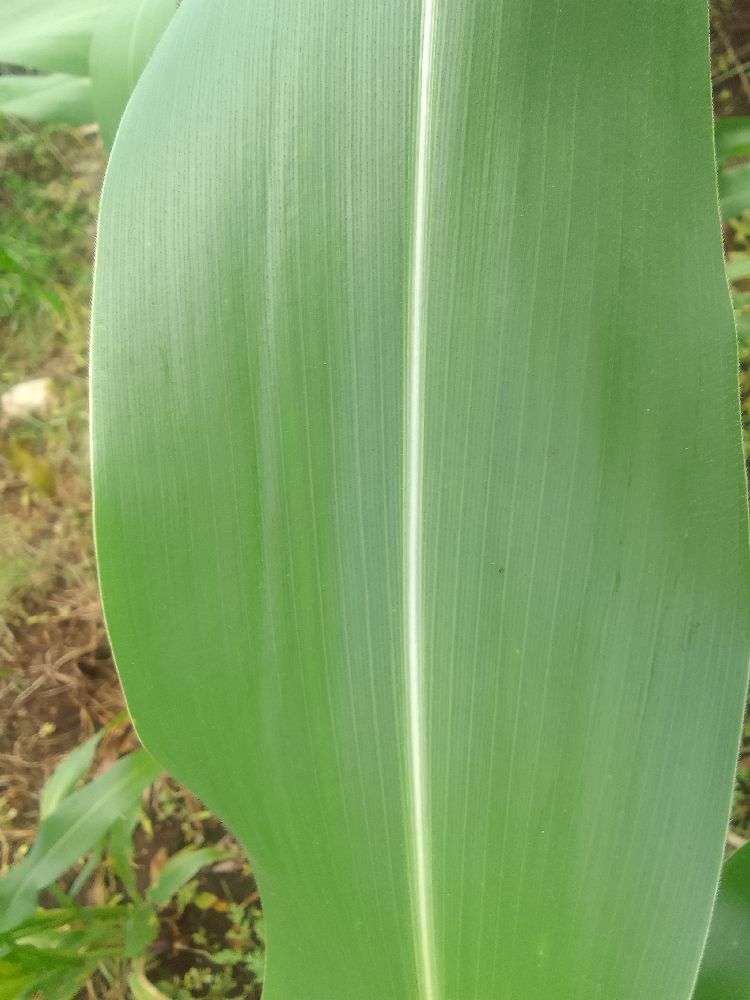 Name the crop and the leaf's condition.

maize, healthy
